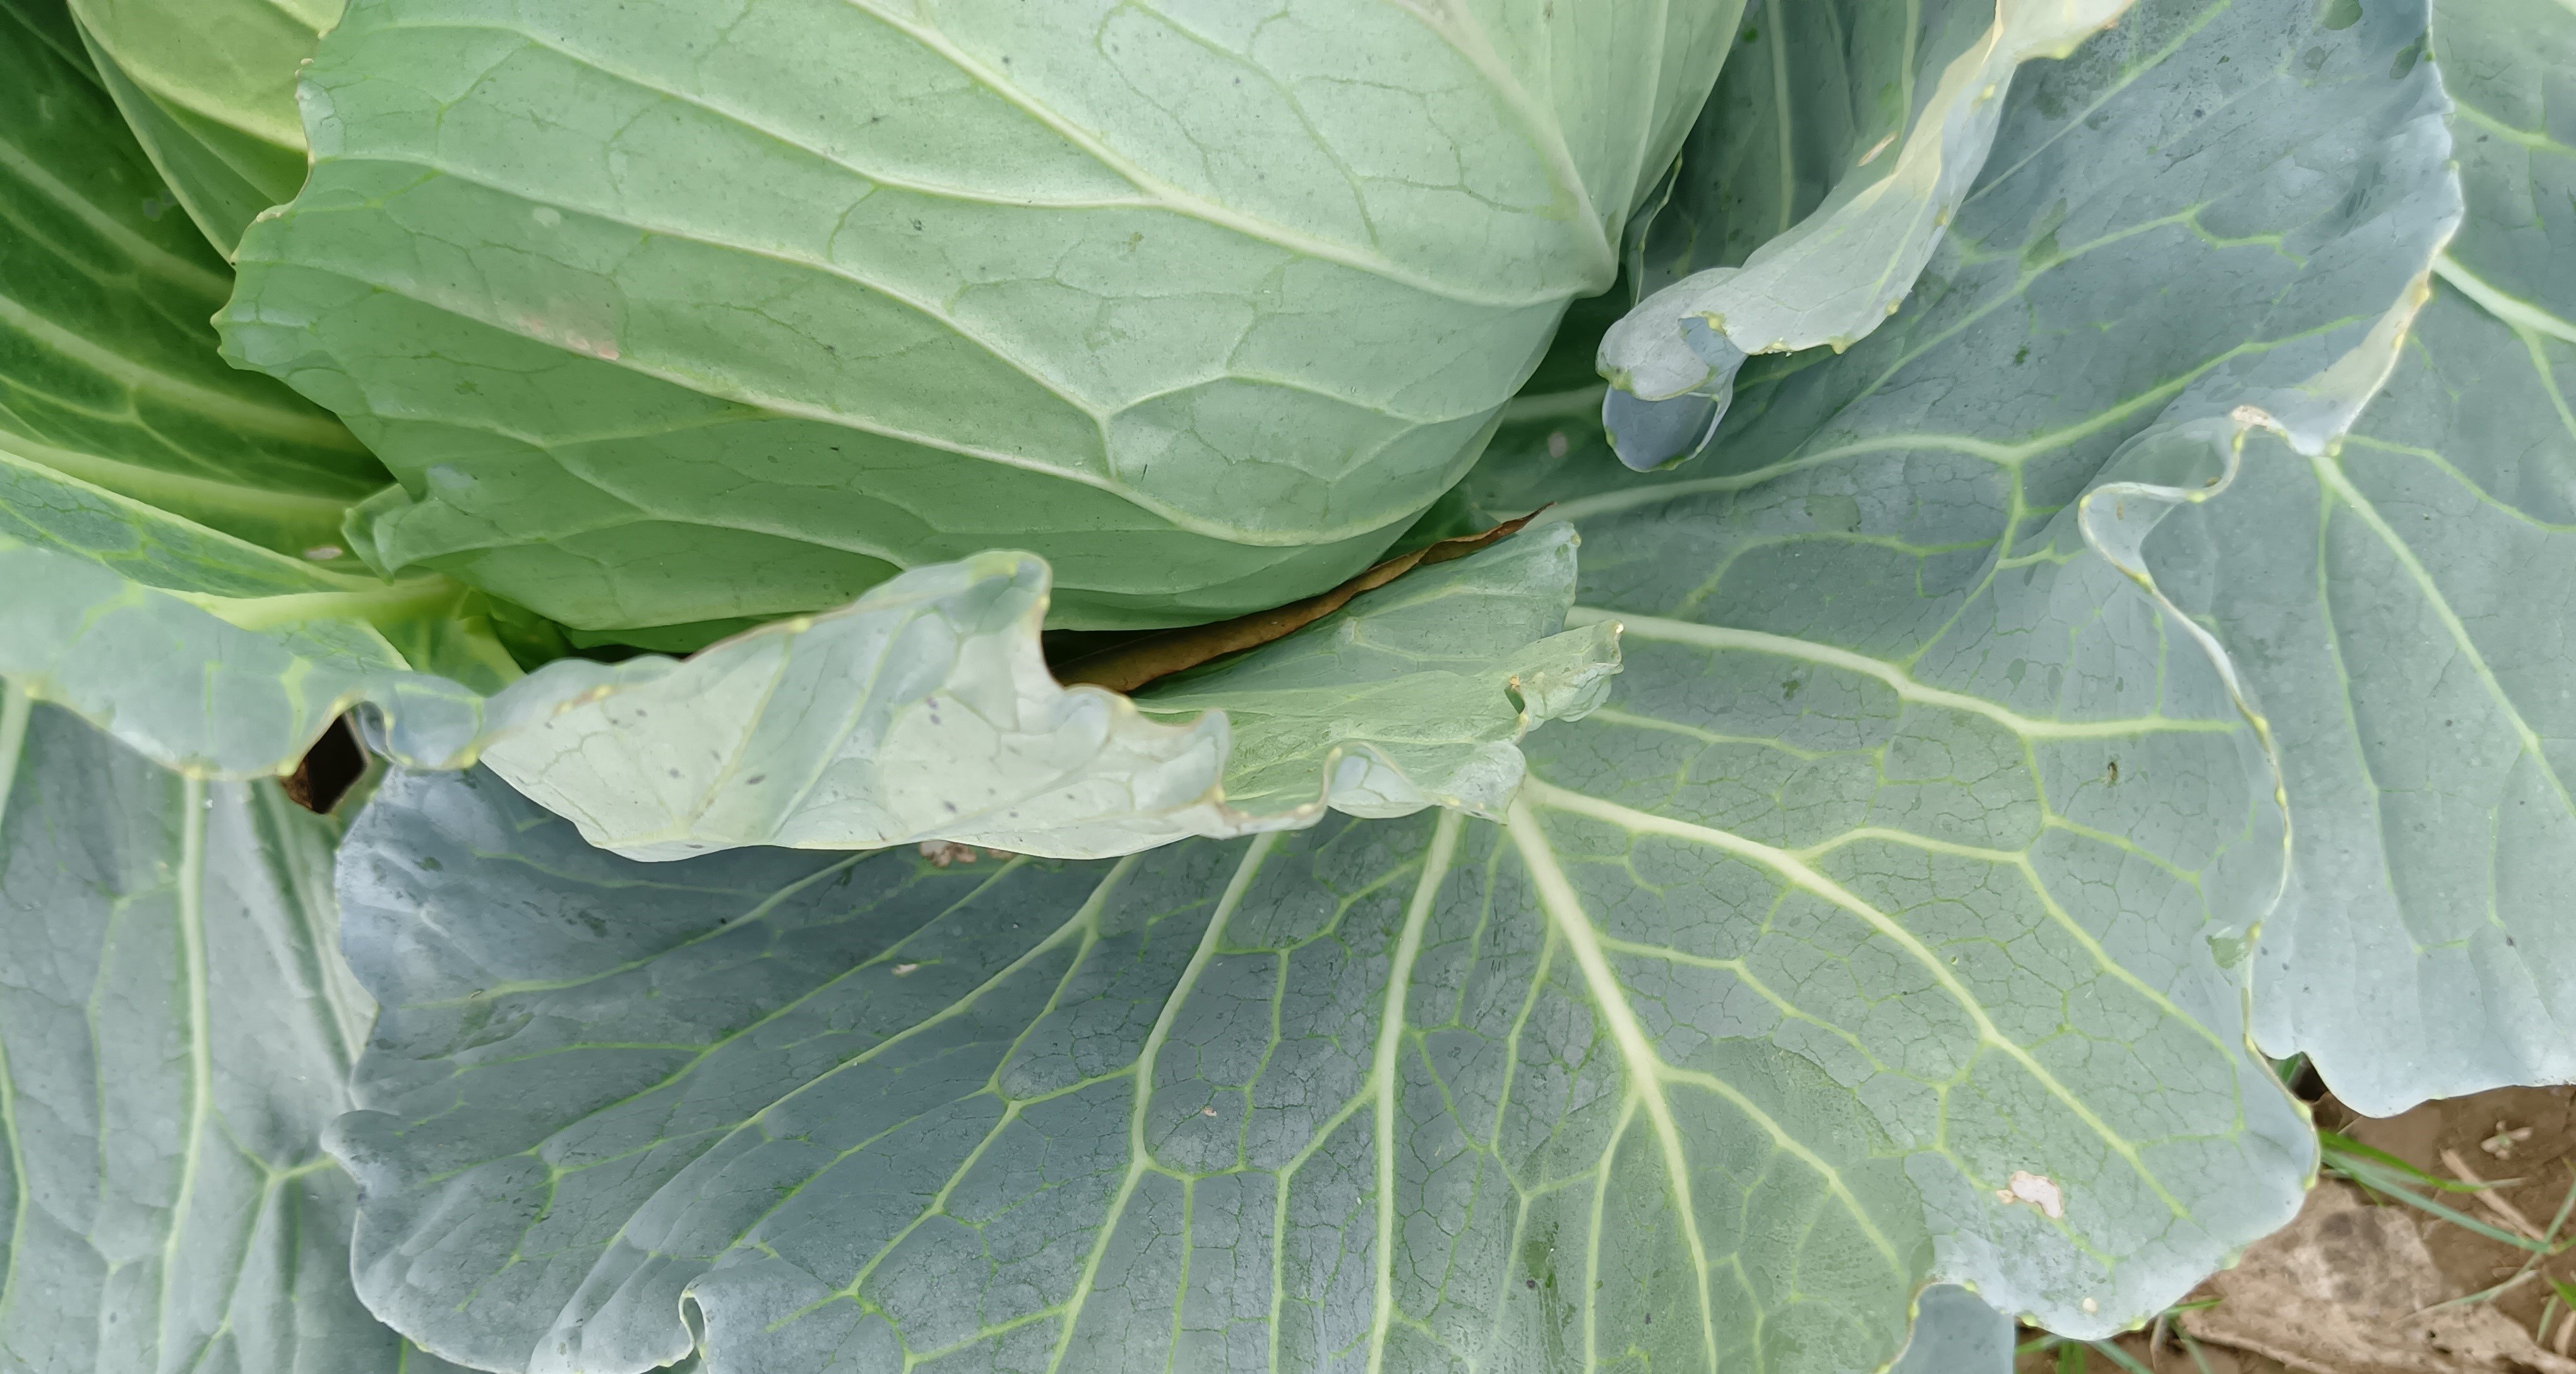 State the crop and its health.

cabbage, healthy
